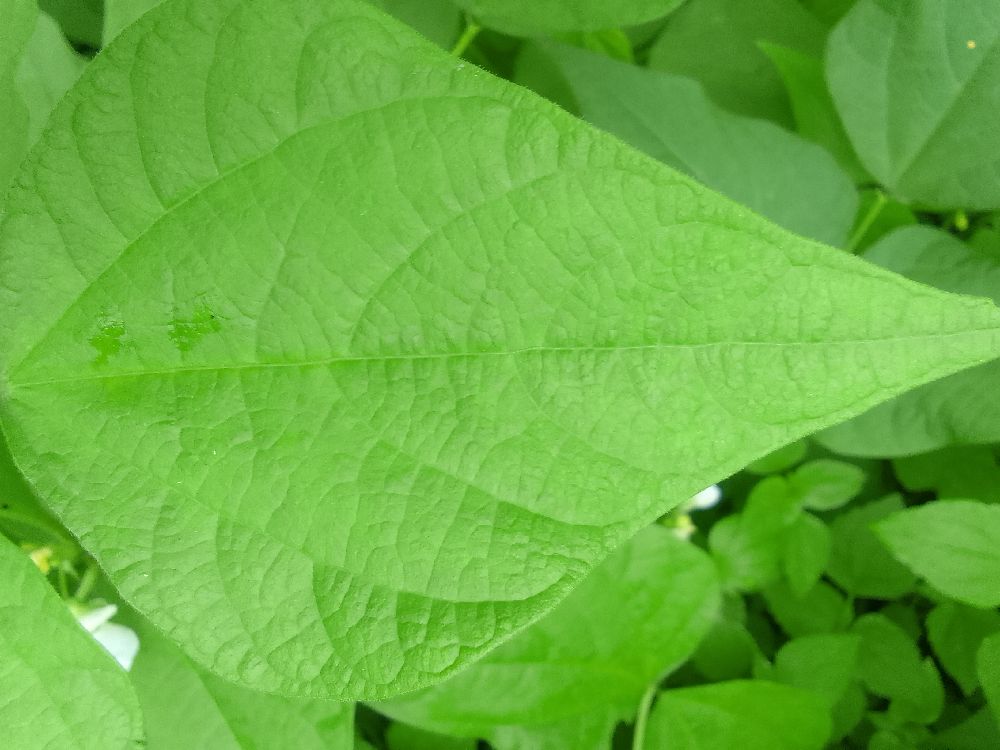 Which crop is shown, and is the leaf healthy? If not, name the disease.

common bean, healthy
